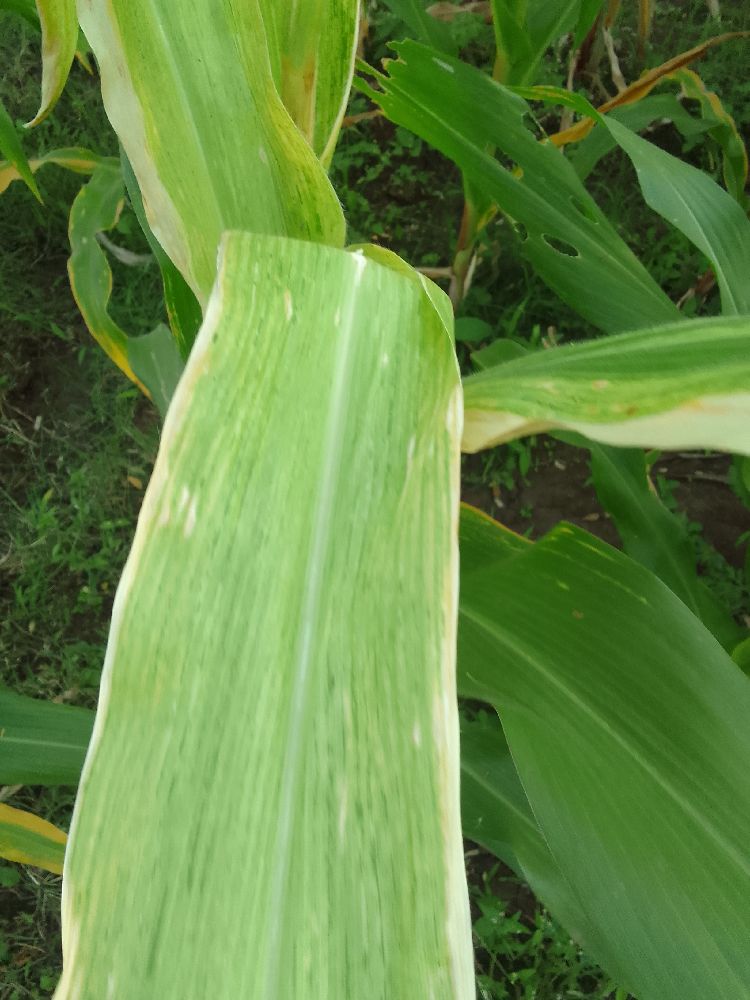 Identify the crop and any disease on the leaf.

maize, maize lethal necrosis
